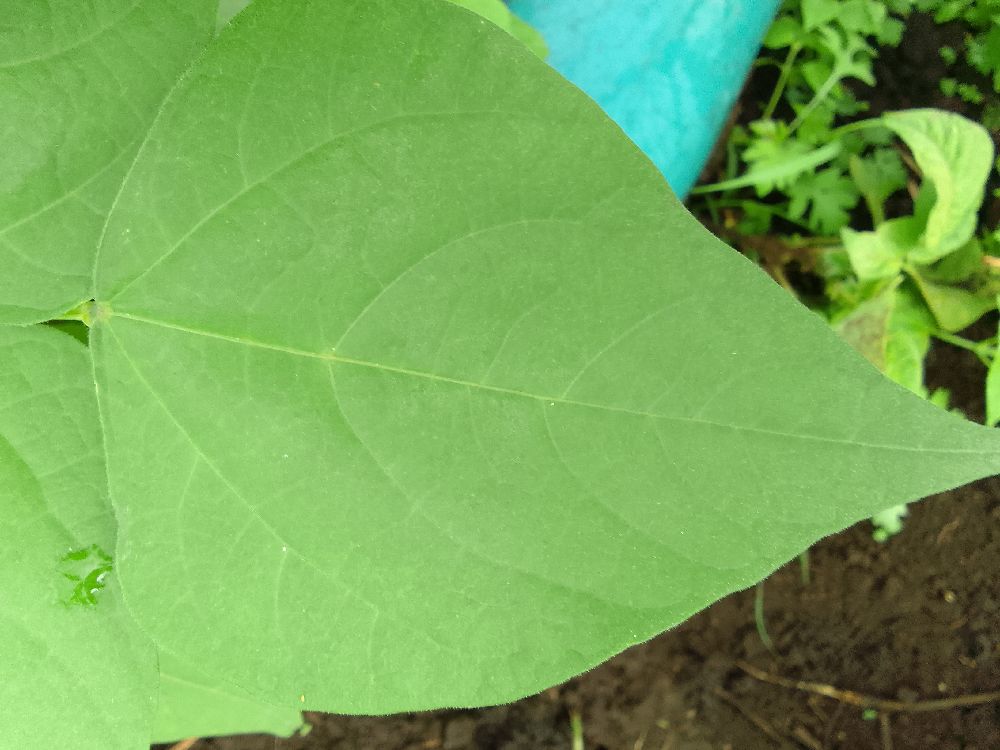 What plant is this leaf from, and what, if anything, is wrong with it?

common bean, healthy
